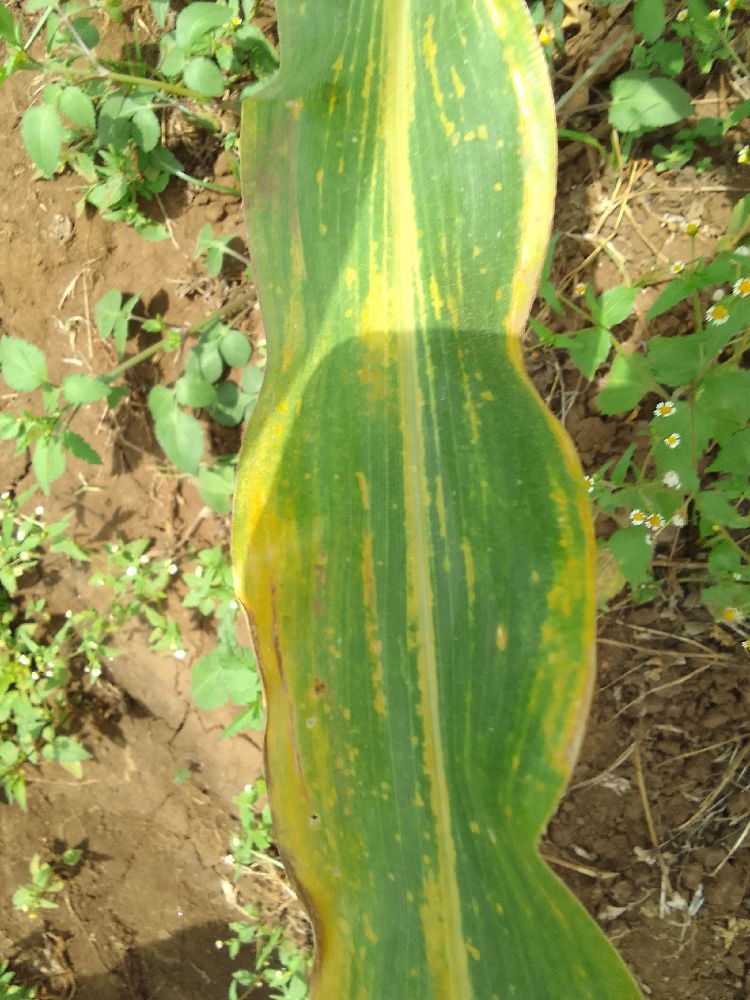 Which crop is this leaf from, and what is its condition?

maize, maize lethal necrosis
